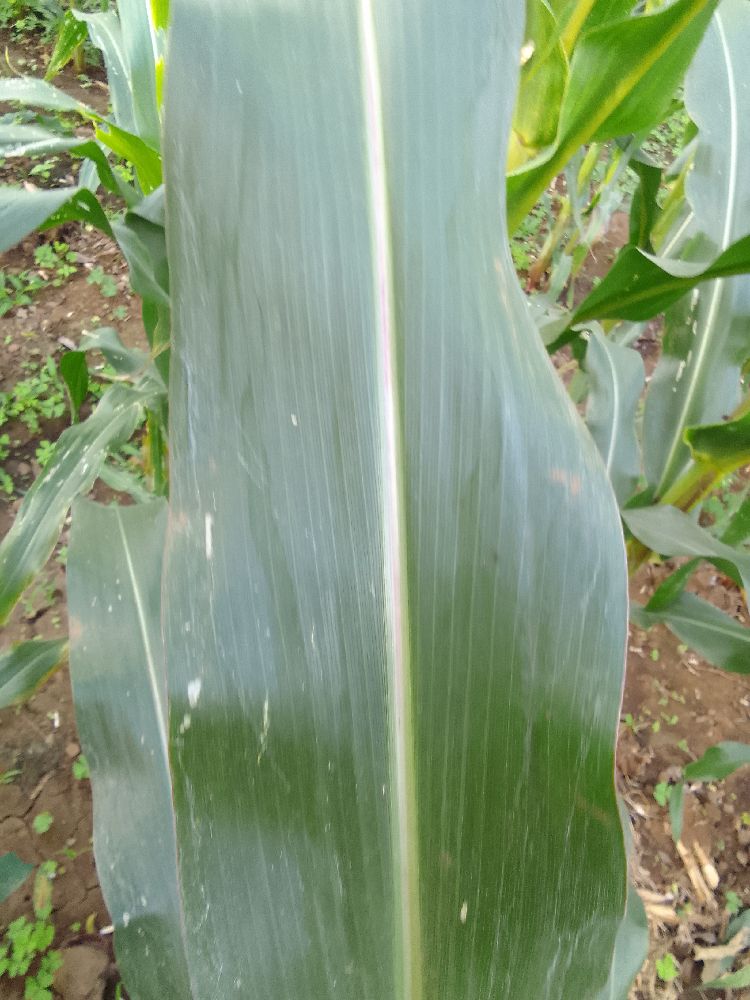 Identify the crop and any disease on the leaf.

maize, healthy
